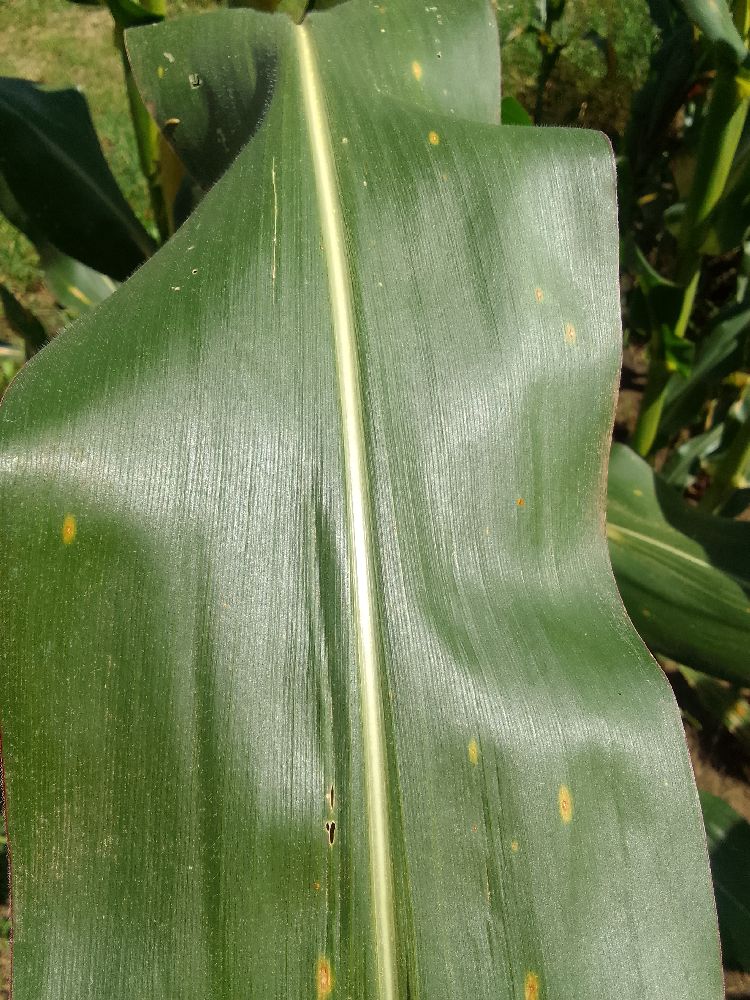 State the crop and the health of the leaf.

maize, healthy
